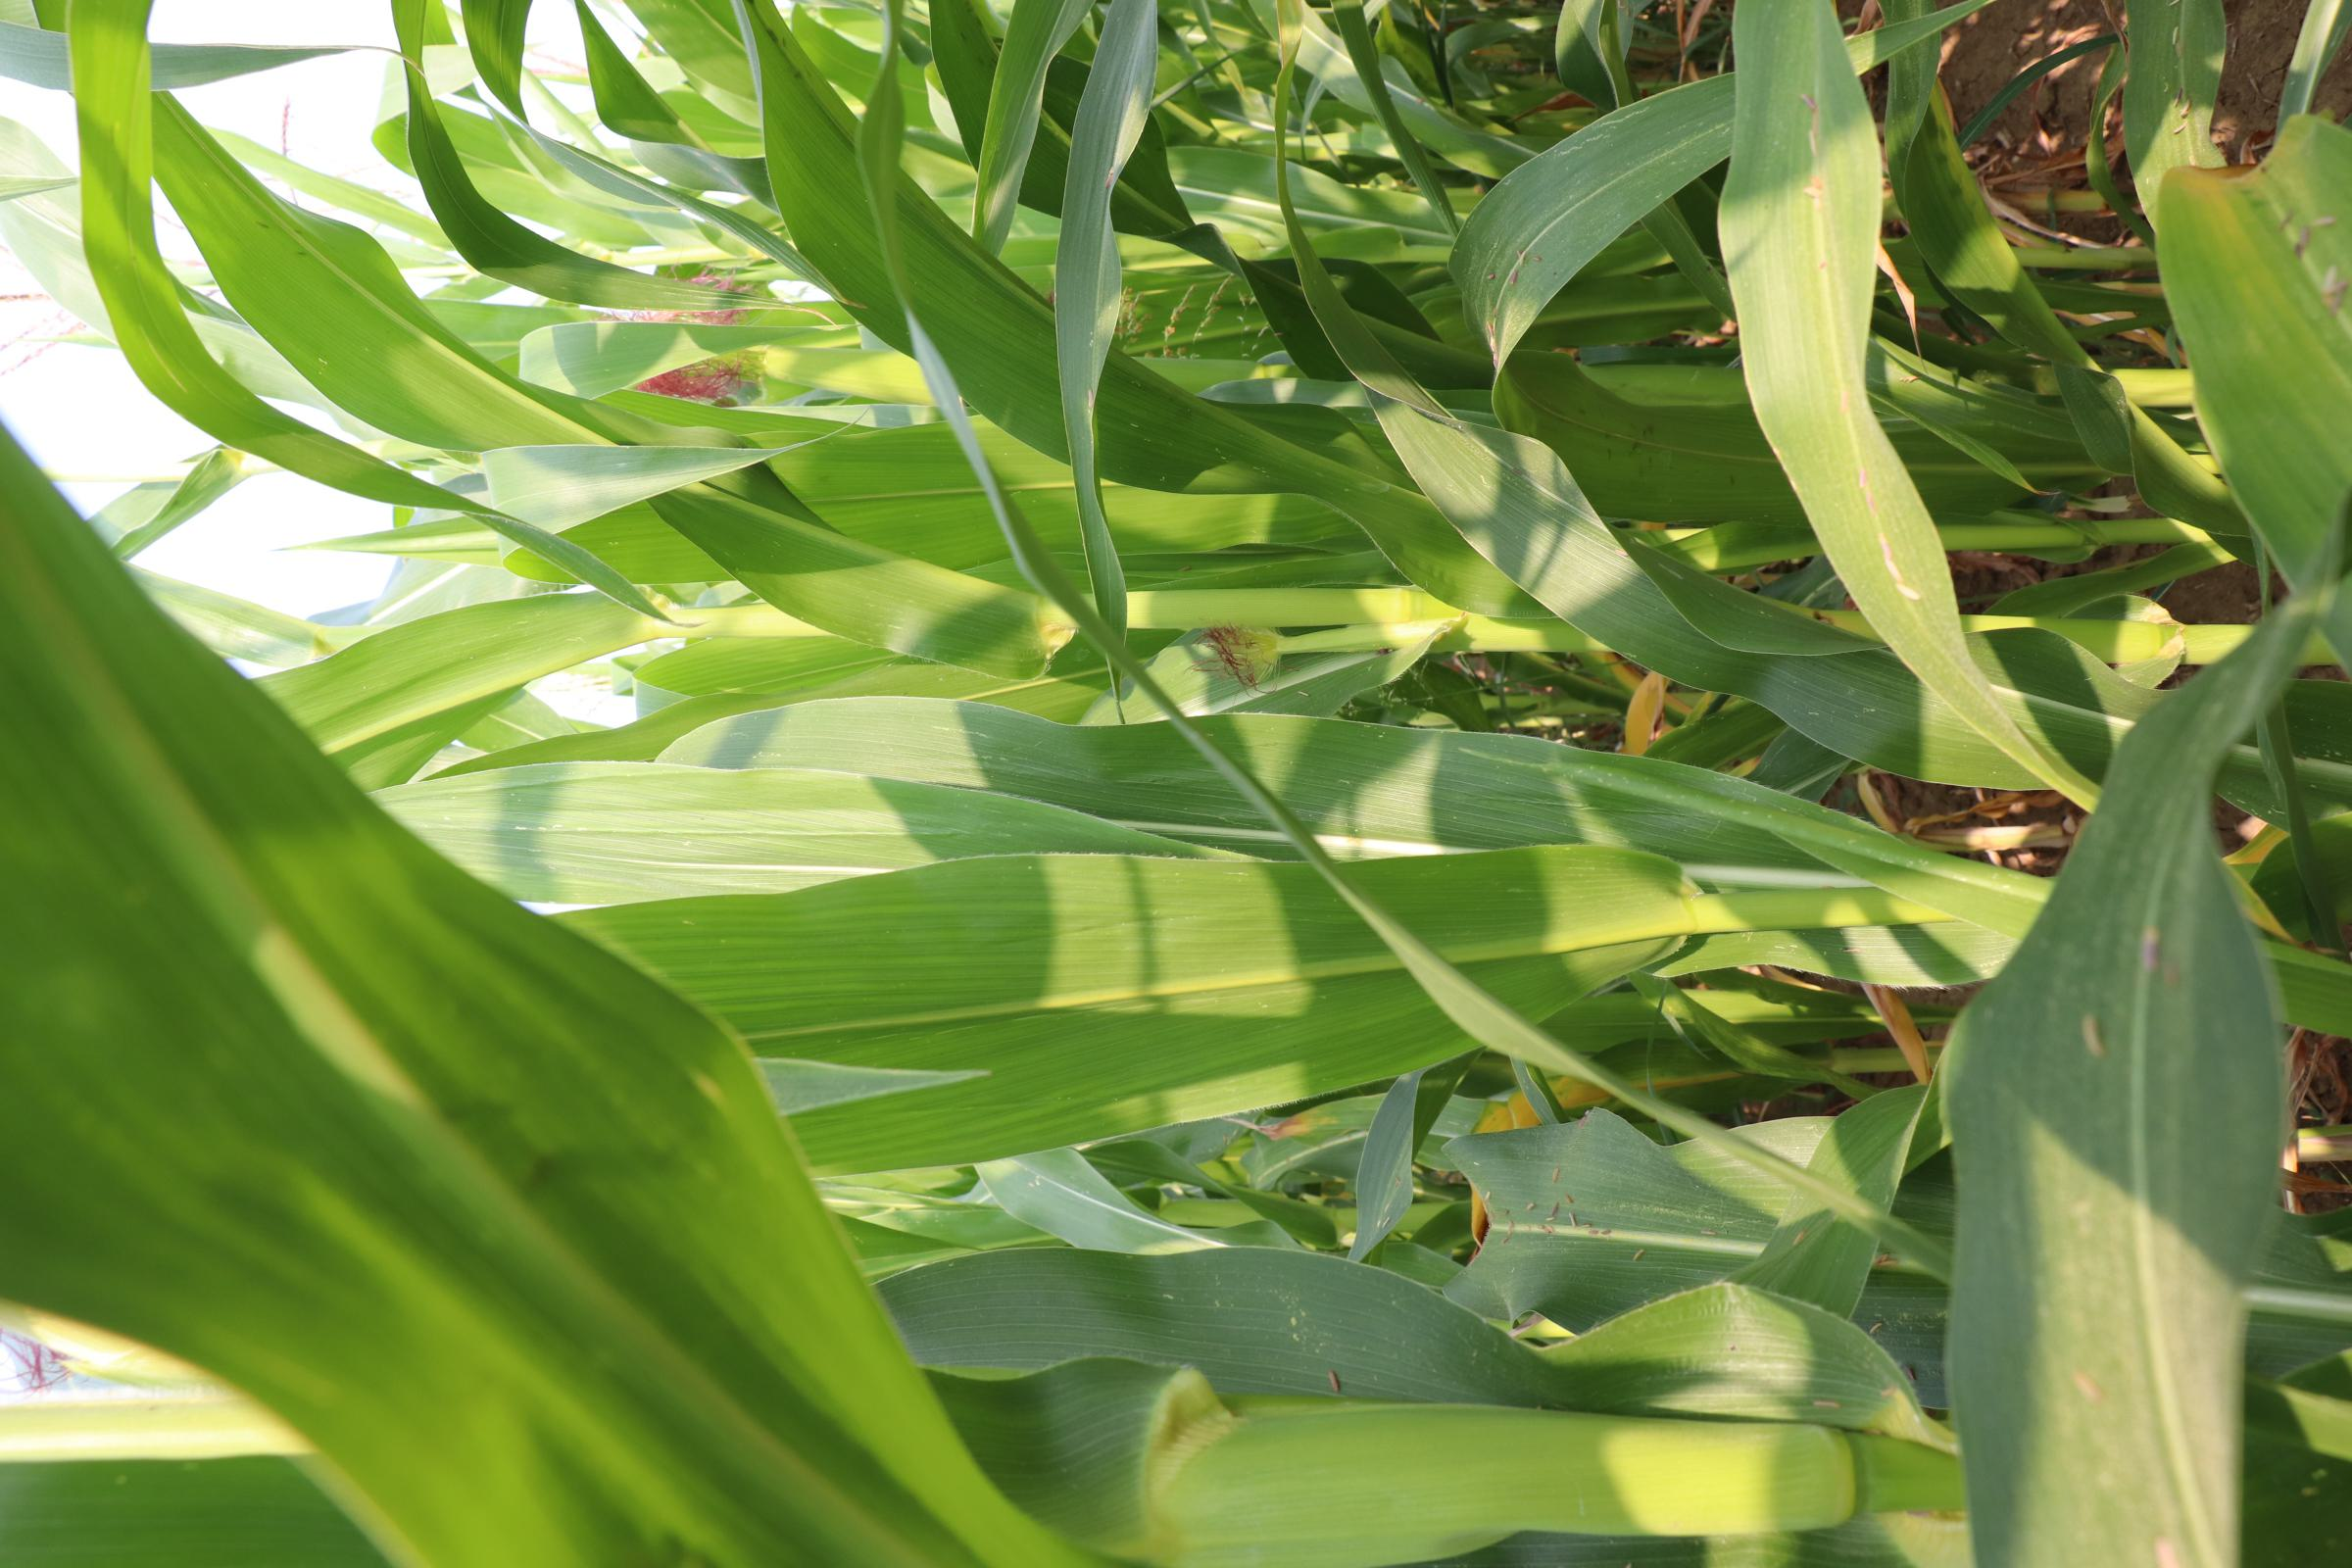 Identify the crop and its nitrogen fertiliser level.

maize, no added nitrogen
